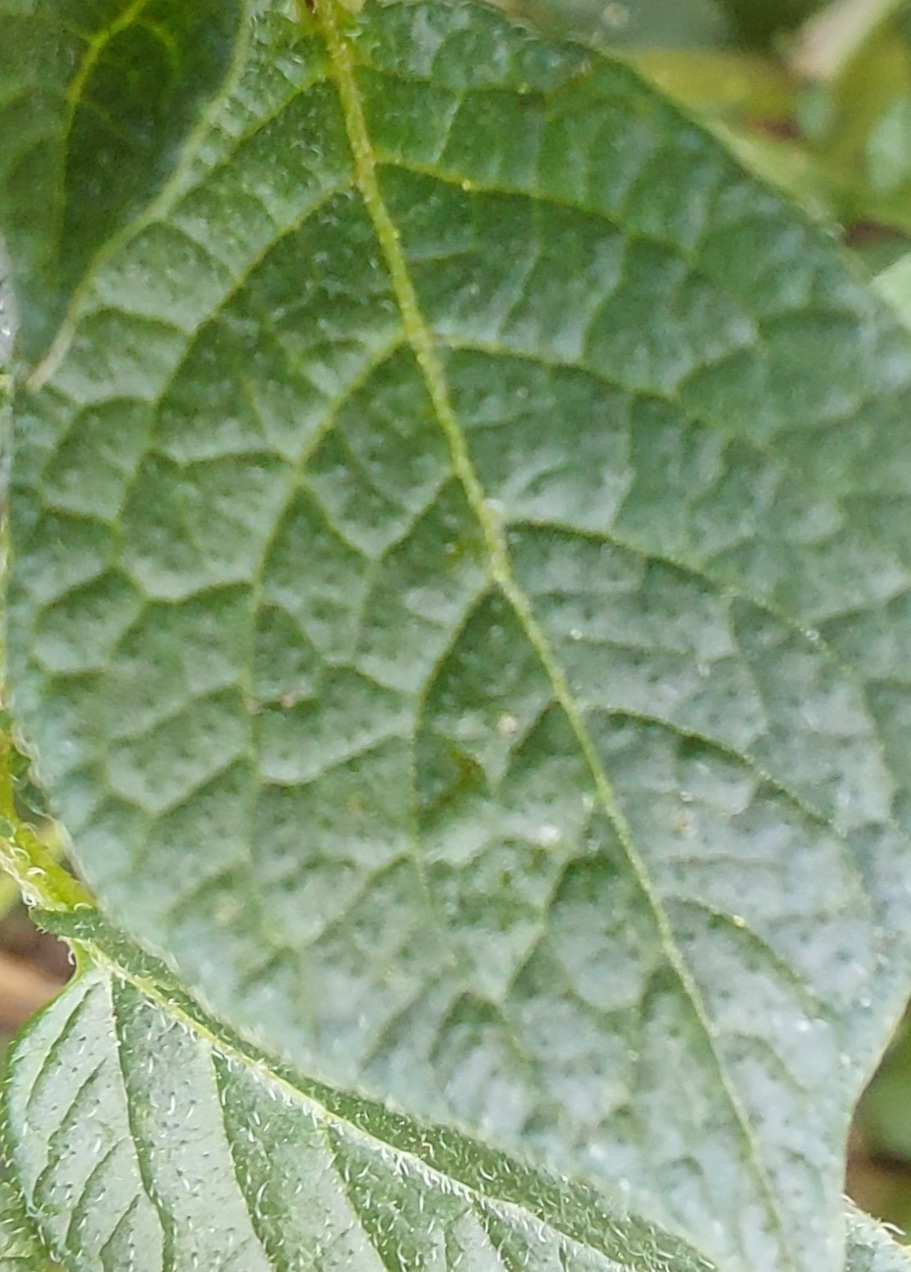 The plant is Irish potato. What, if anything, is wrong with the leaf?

healthy
